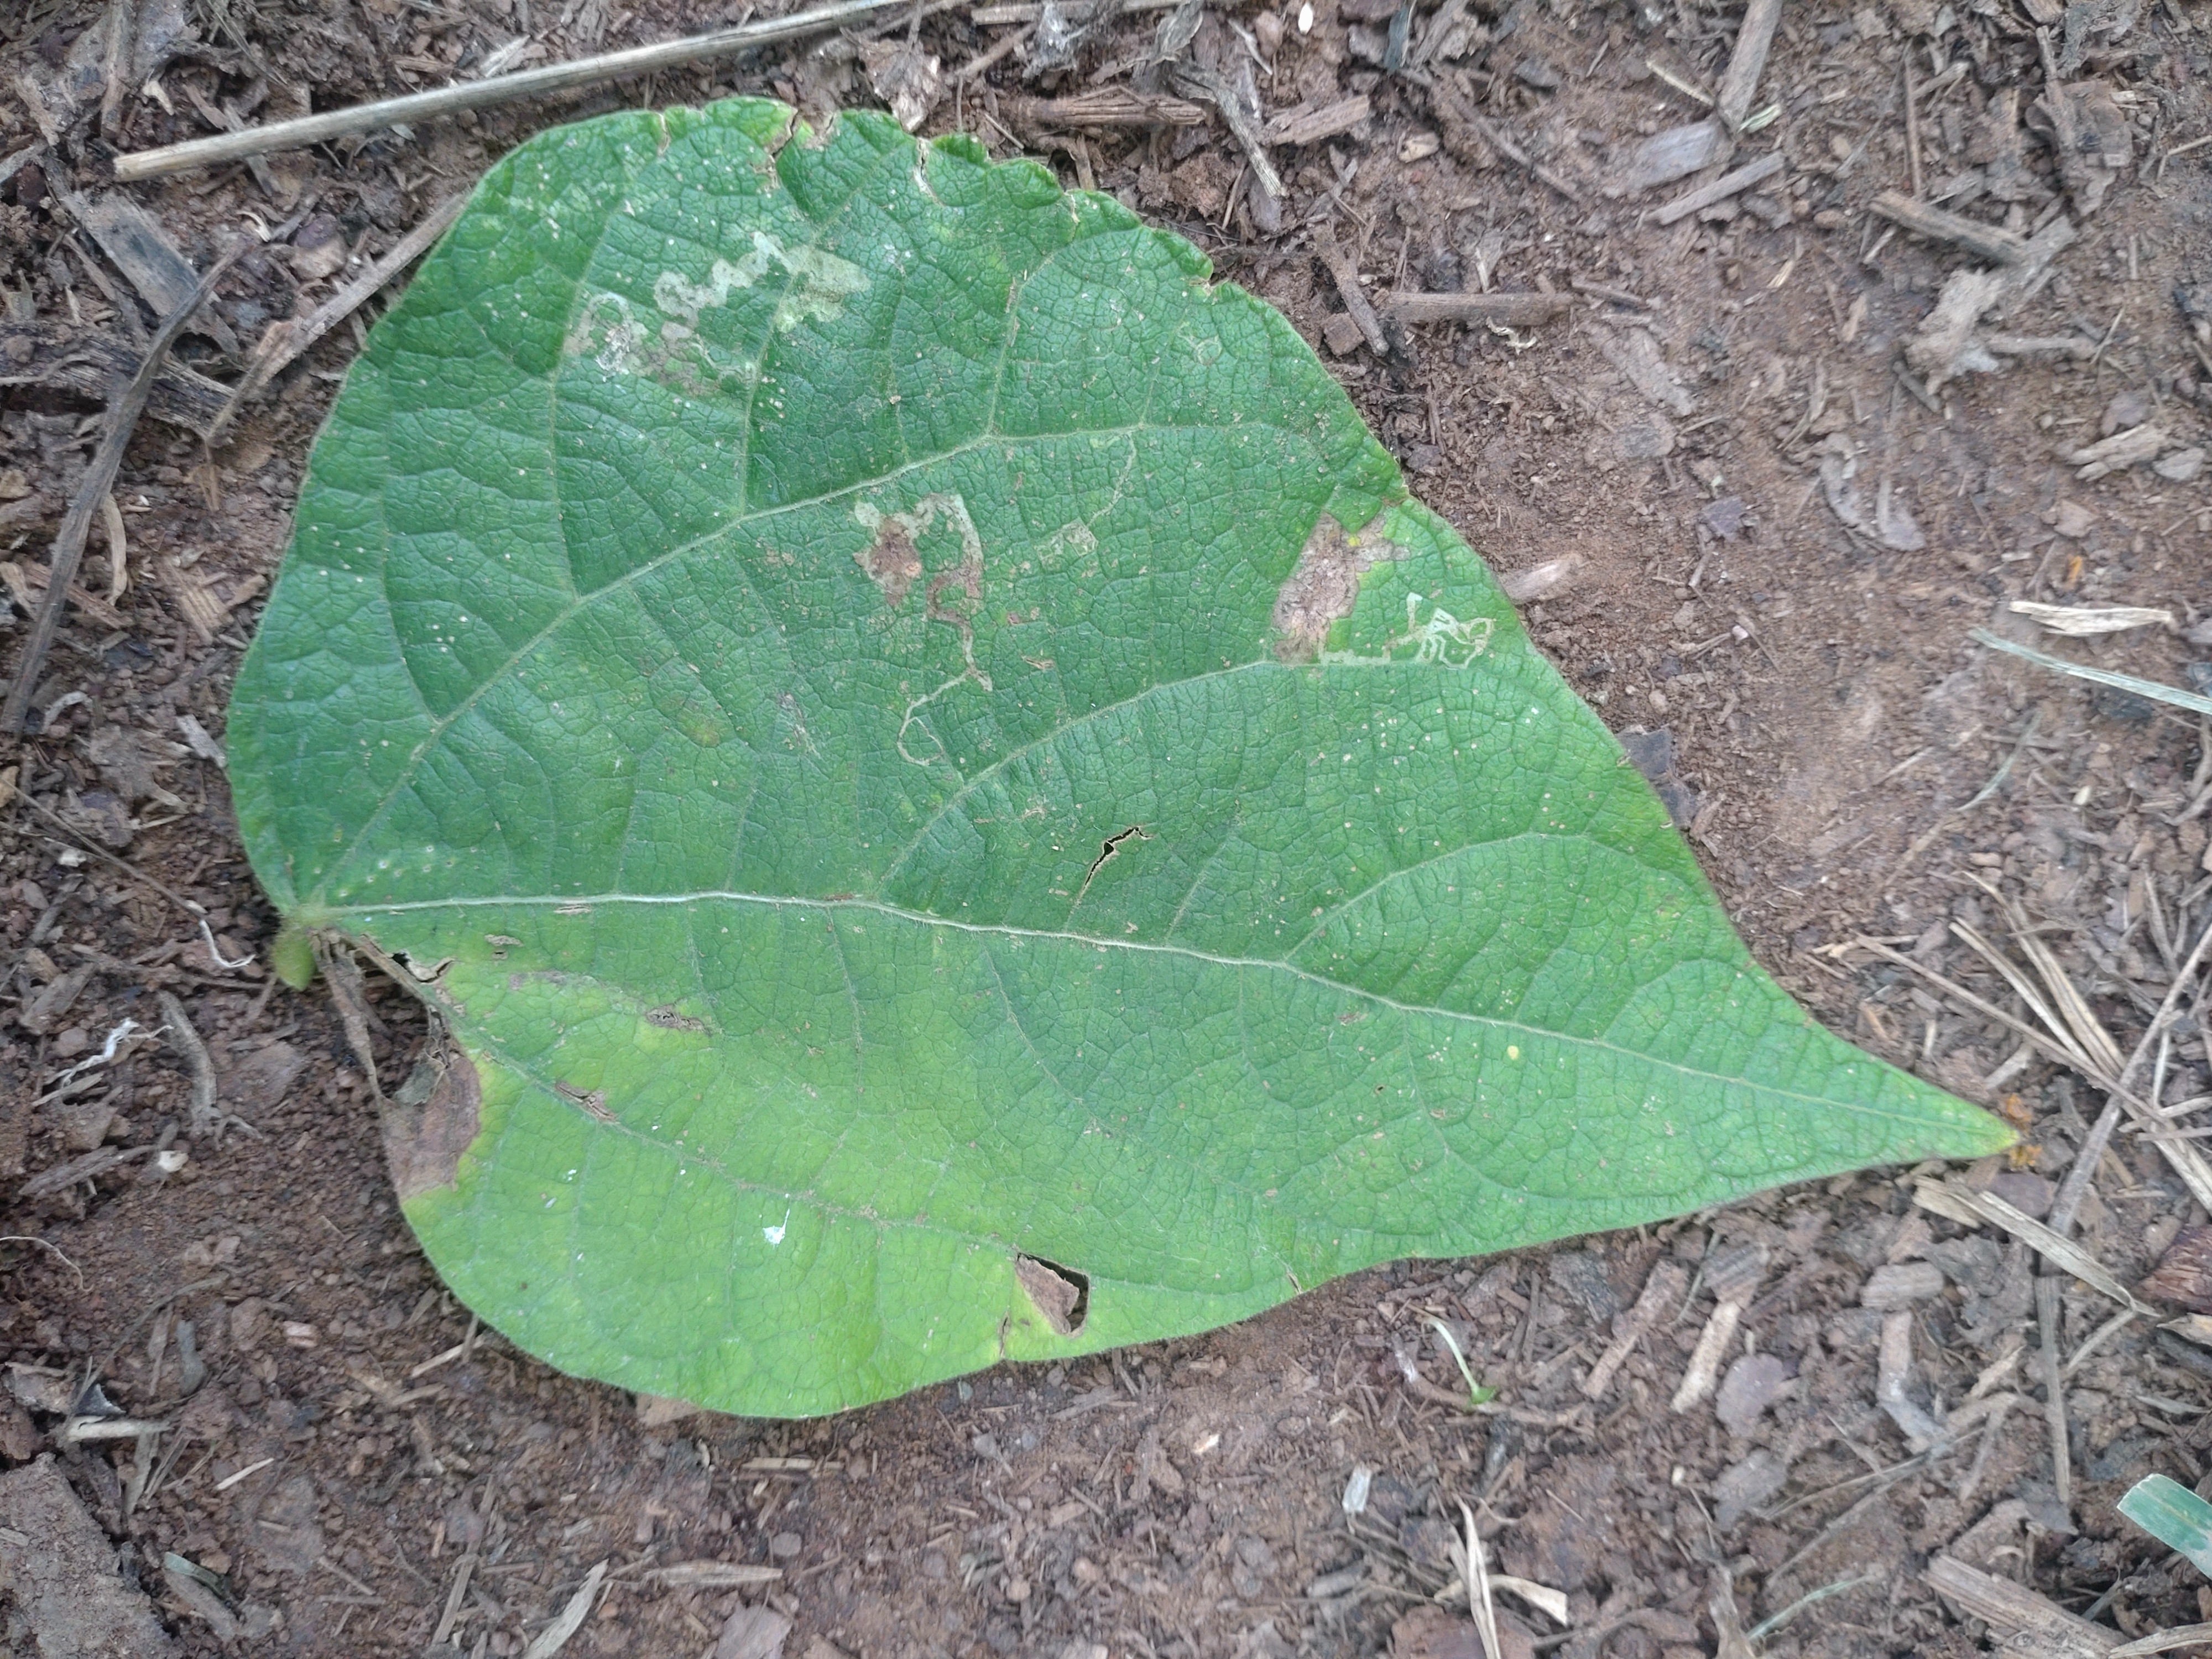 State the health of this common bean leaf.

anthracnose
